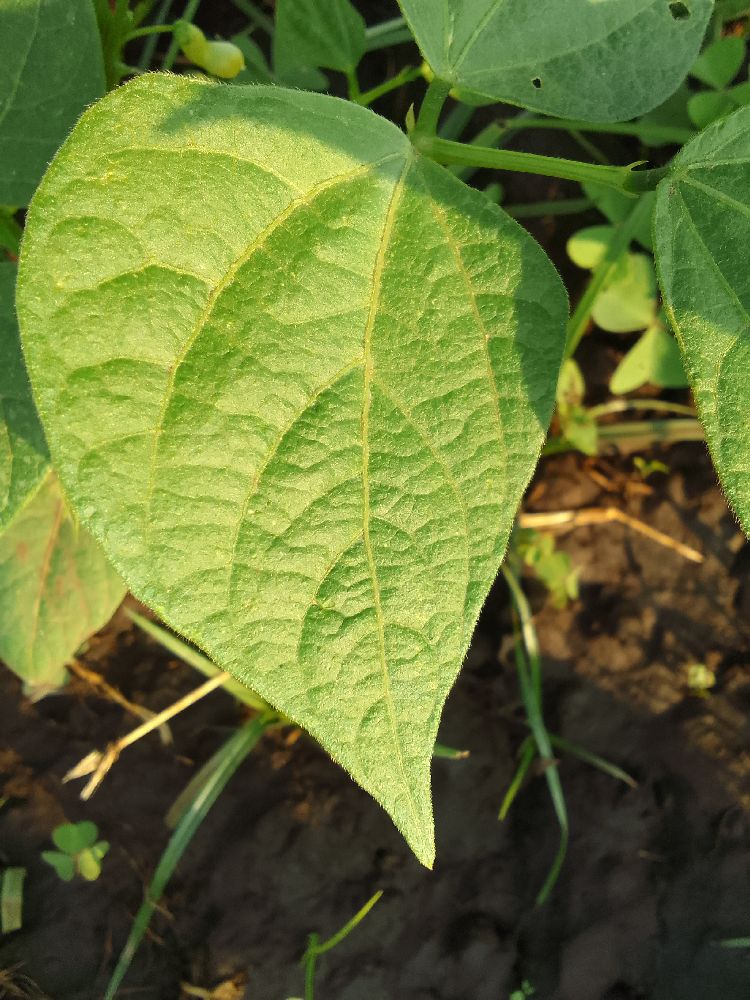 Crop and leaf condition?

common bean, healthy
